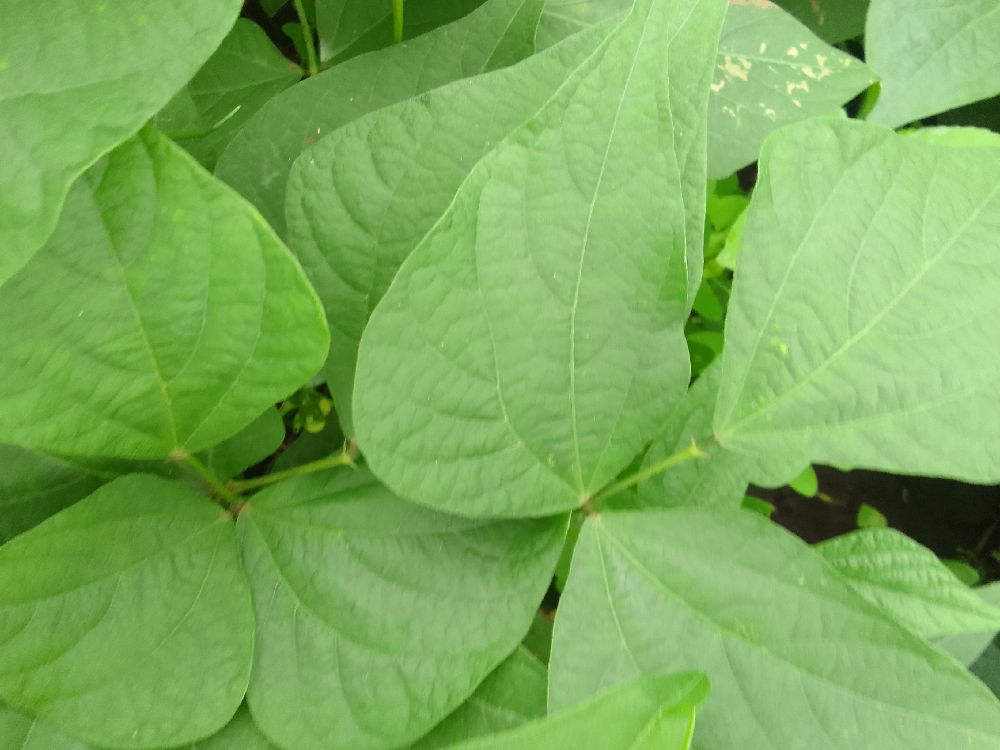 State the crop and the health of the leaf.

common bean, healthy
